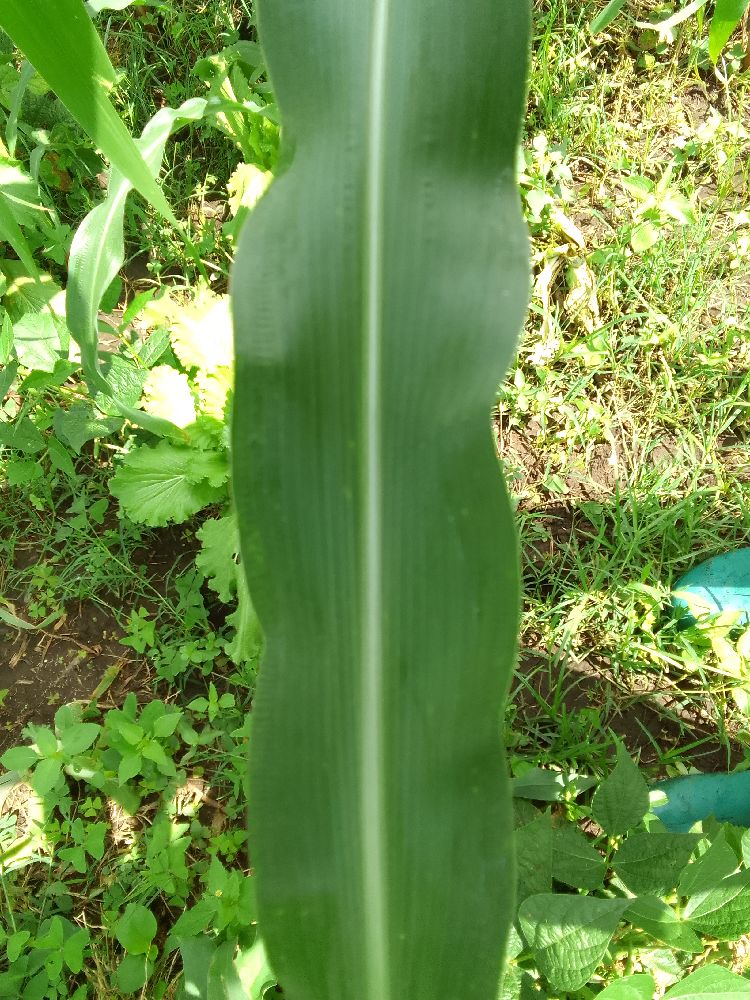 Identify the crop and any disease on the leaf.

maize, healthy
